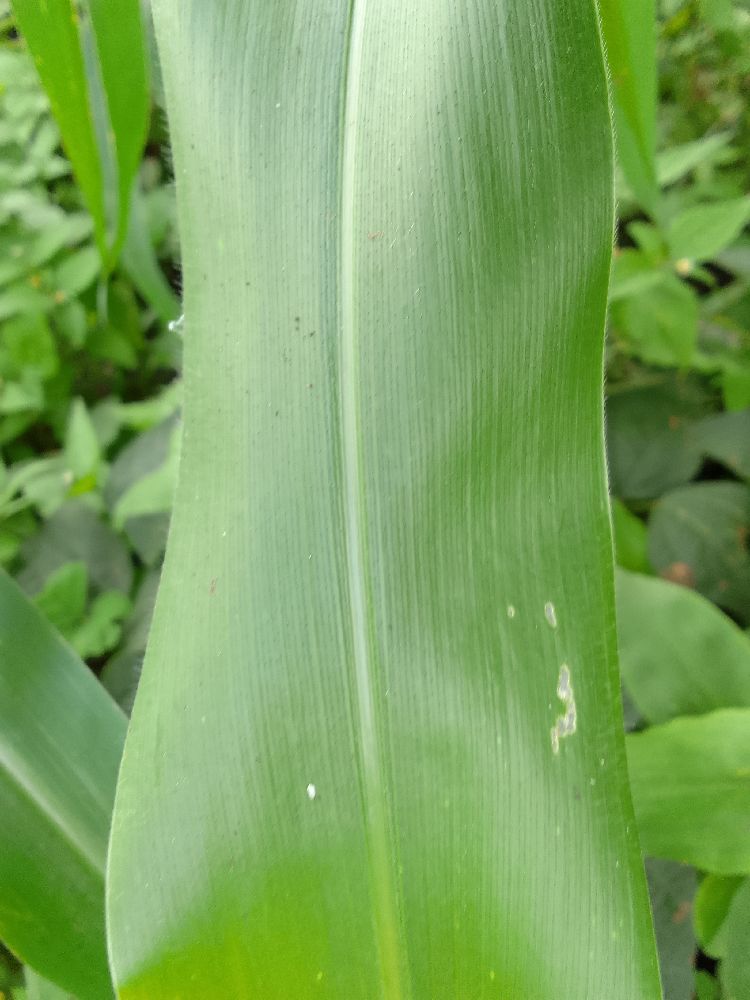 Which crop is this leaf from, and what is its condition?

maize, healthy
